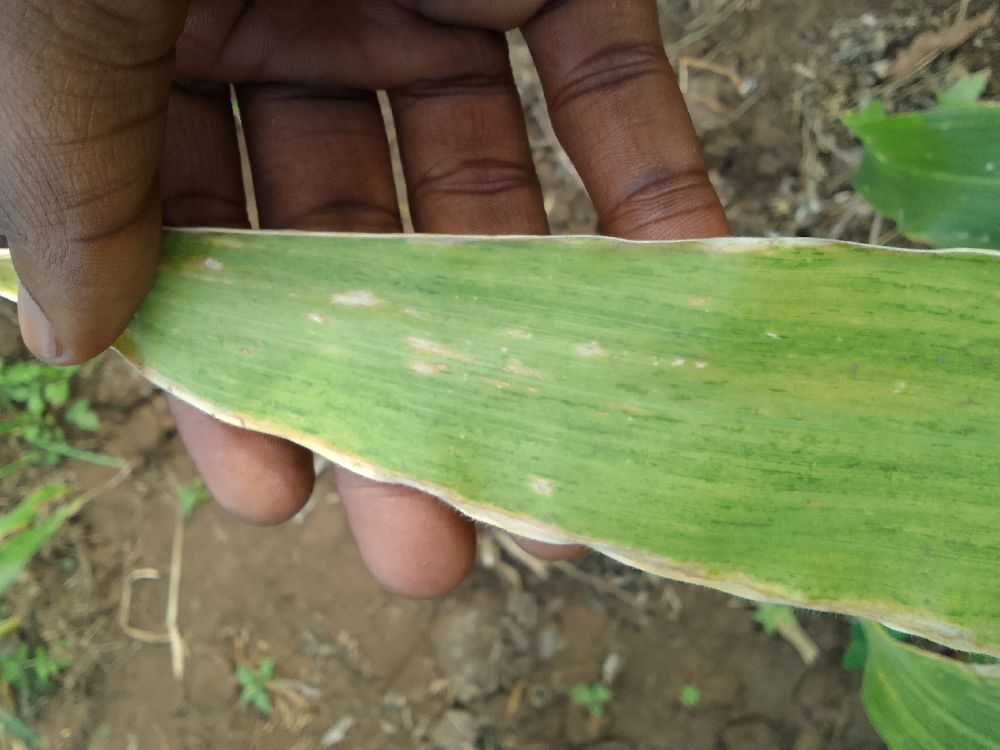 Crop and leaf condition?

maize, maize lethal necrosis
